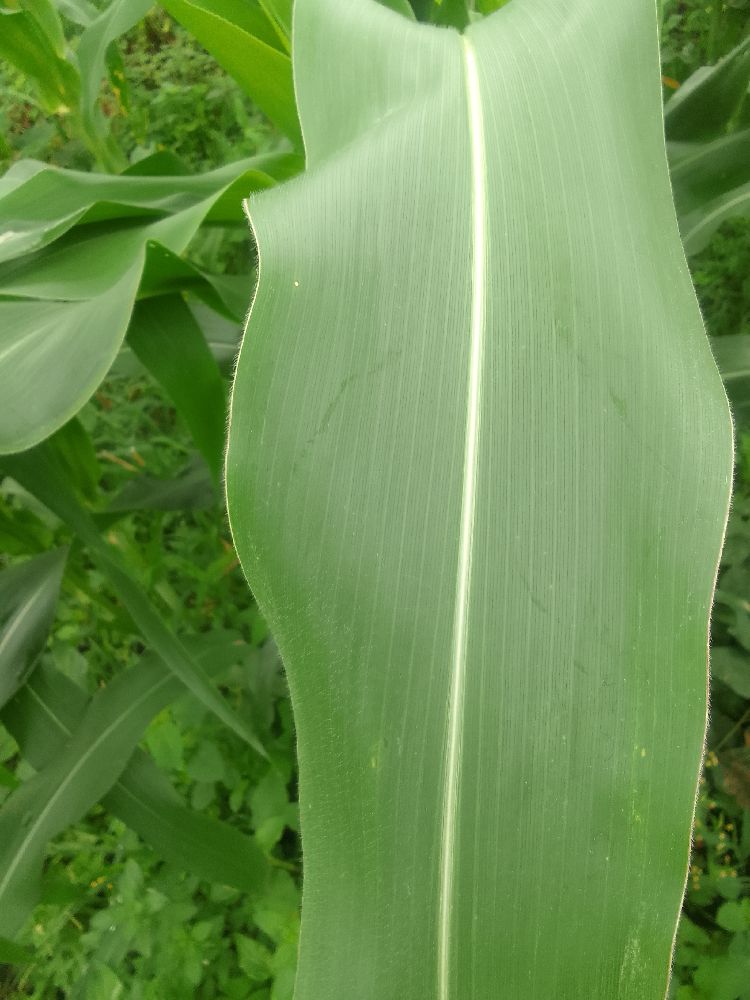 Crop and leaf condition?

maize, healthy
